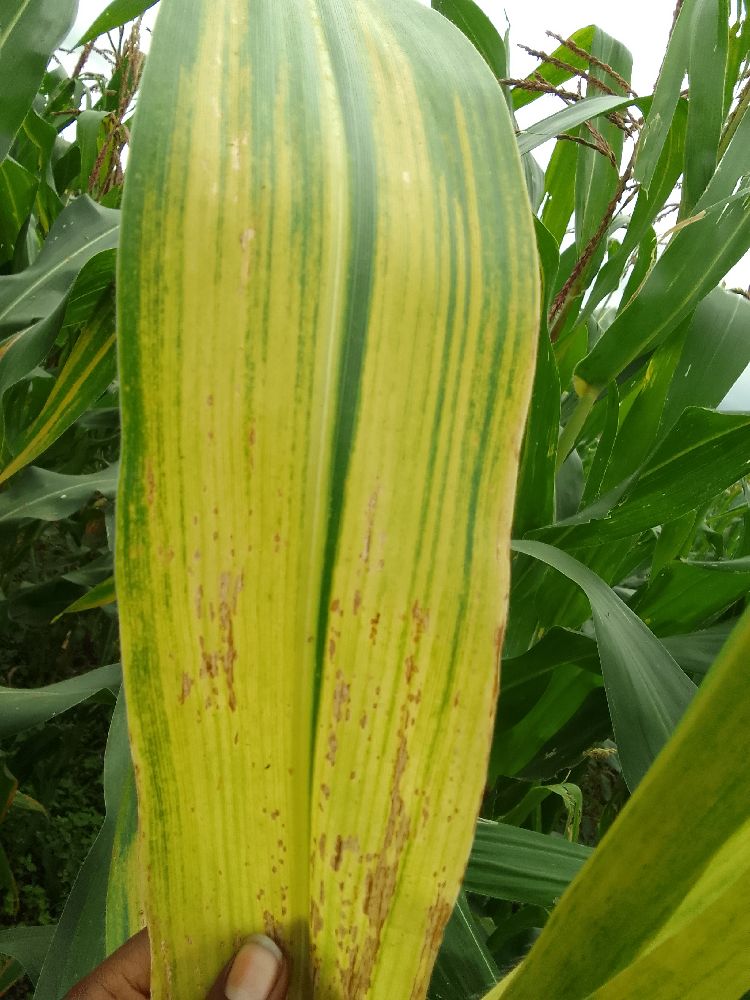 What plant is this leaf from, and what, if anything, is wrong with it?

maize, maize lethal necrosis
